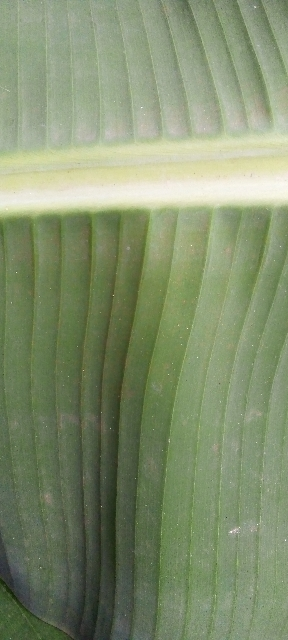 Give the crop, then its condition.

banana, healthy
